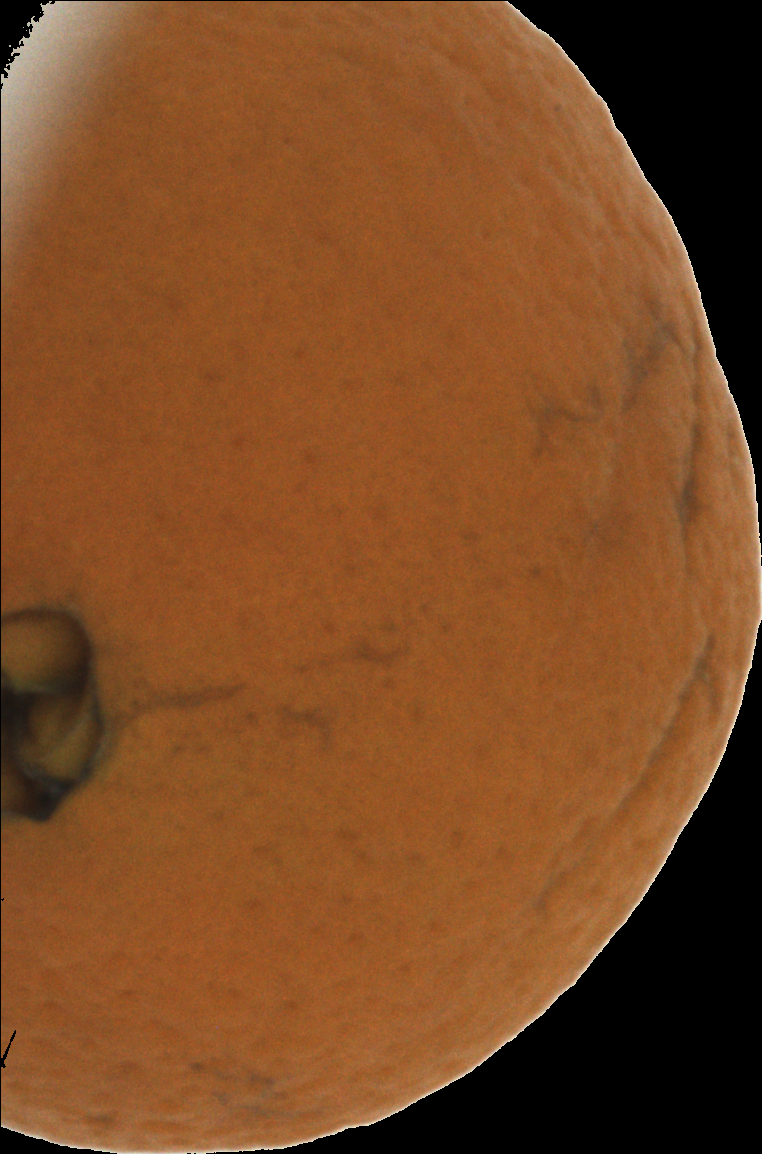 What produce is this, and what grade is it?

orange, bad
